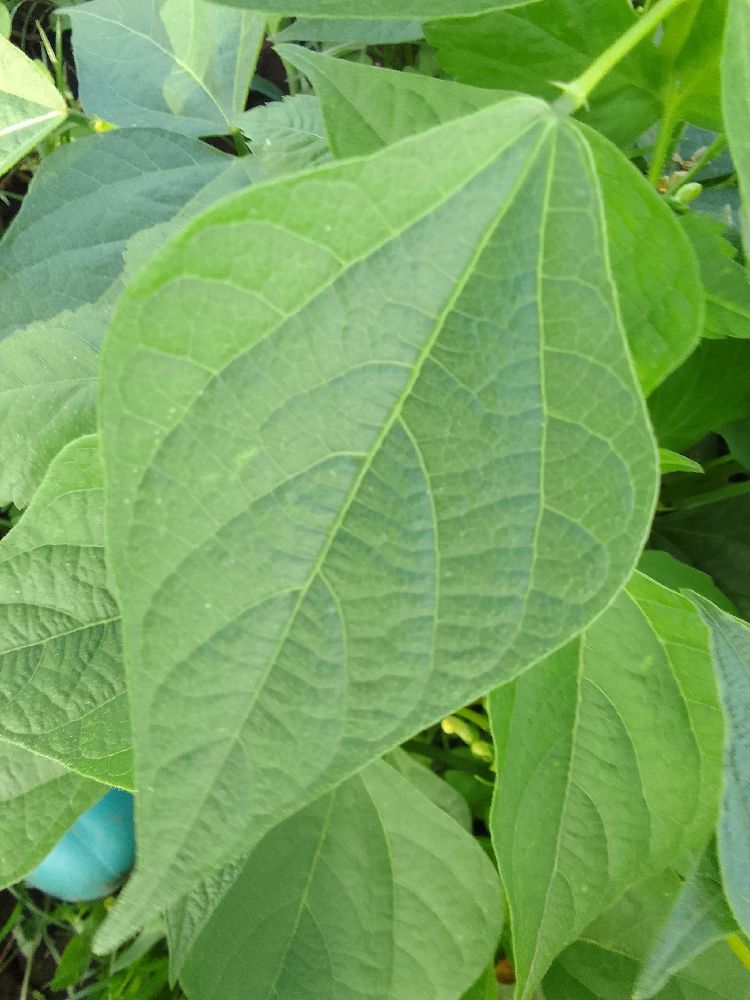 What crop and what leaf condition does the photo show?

common bean, healthy
